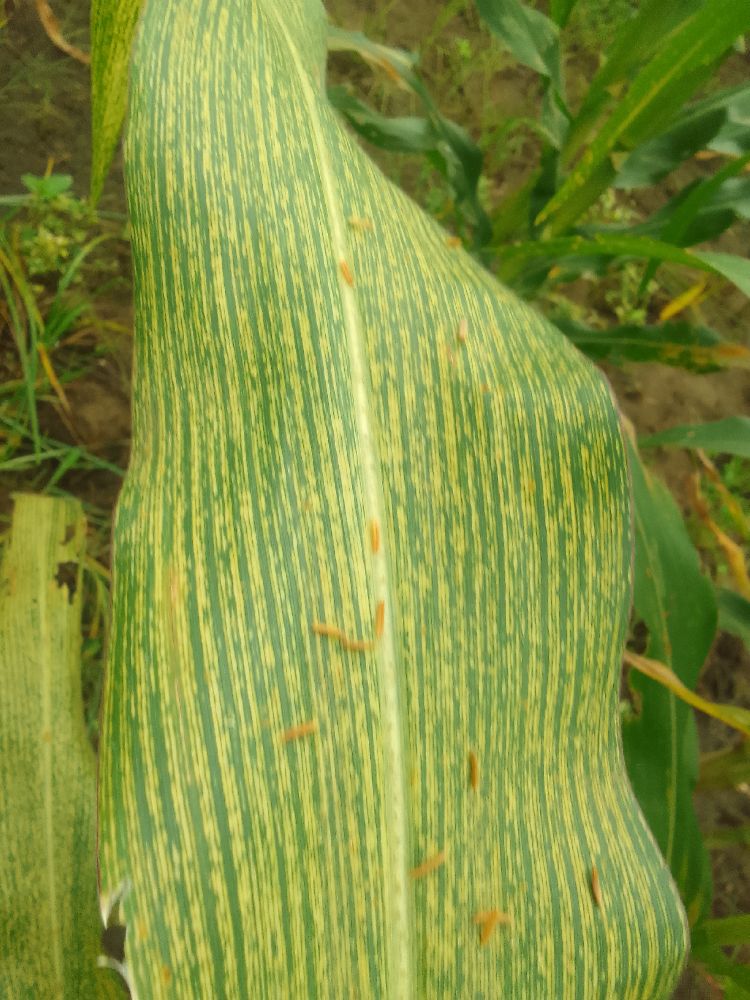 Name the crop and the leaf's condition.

maize, maize streak virus
